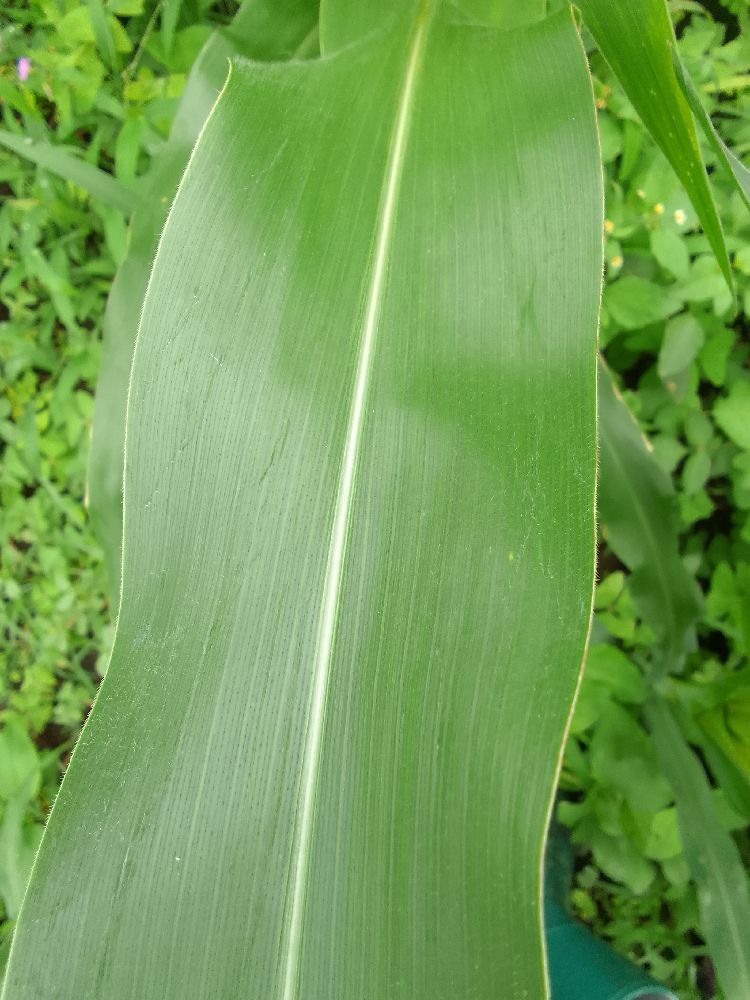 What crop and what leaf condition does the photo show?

maize, healthy
